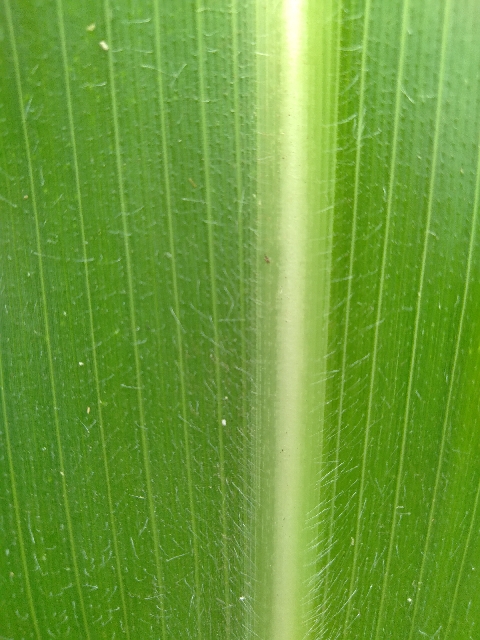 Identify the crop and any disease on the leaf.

maize, healthy
